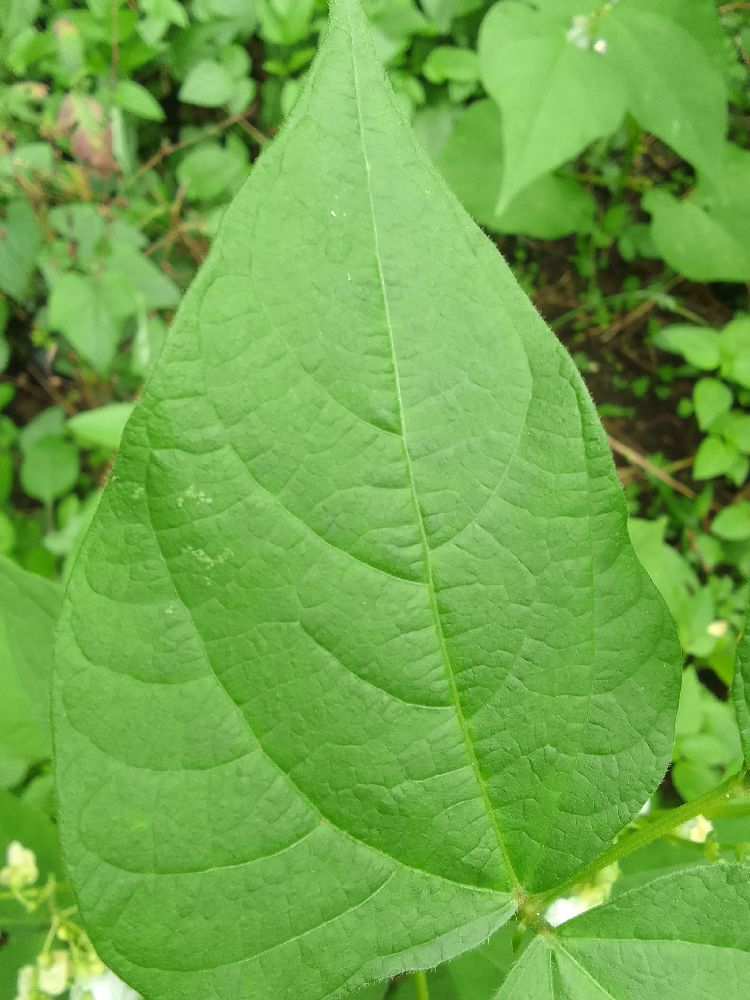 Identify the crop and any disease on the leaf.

common bean, healthy
